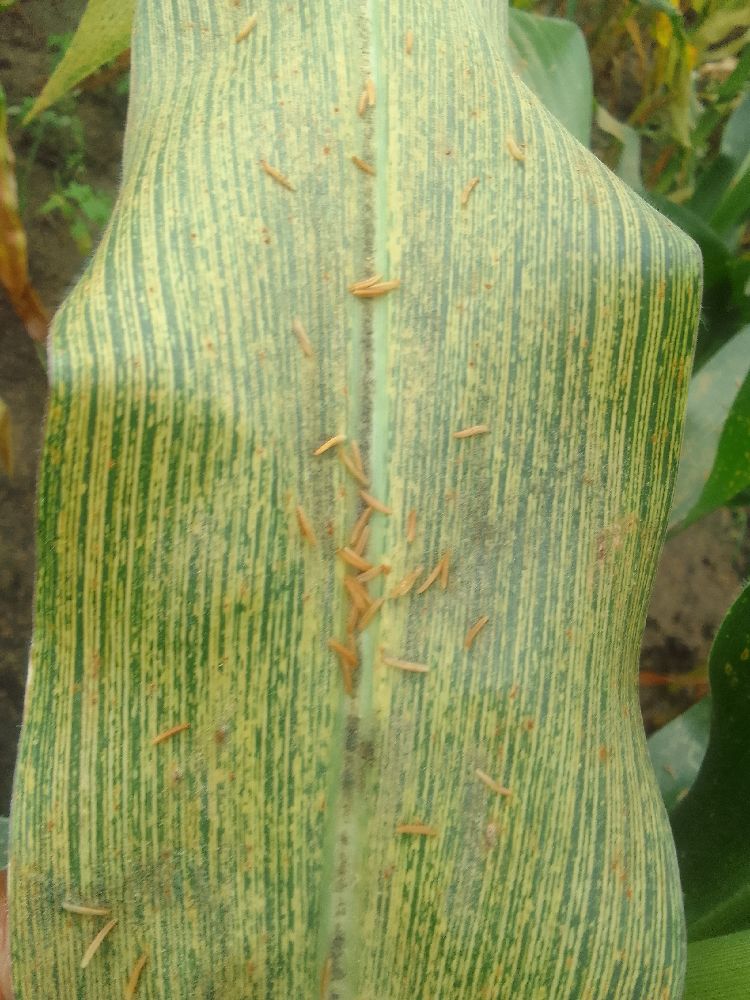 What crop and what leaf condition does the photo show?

maize, maize streak virus
